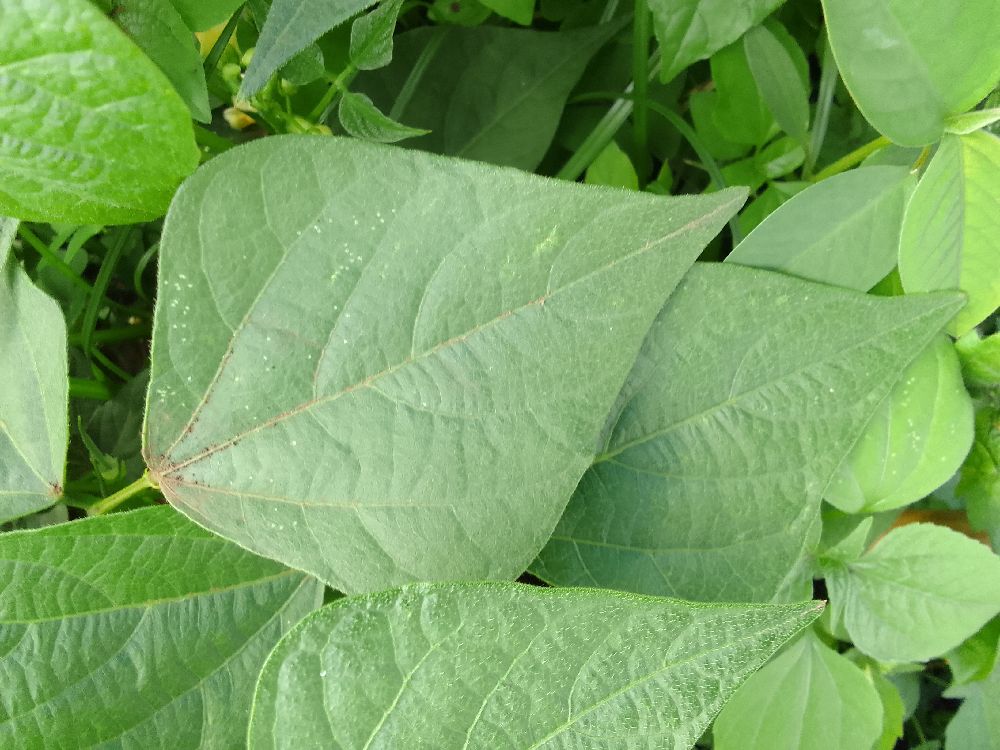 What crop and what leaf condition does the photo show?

common bean, healthy
